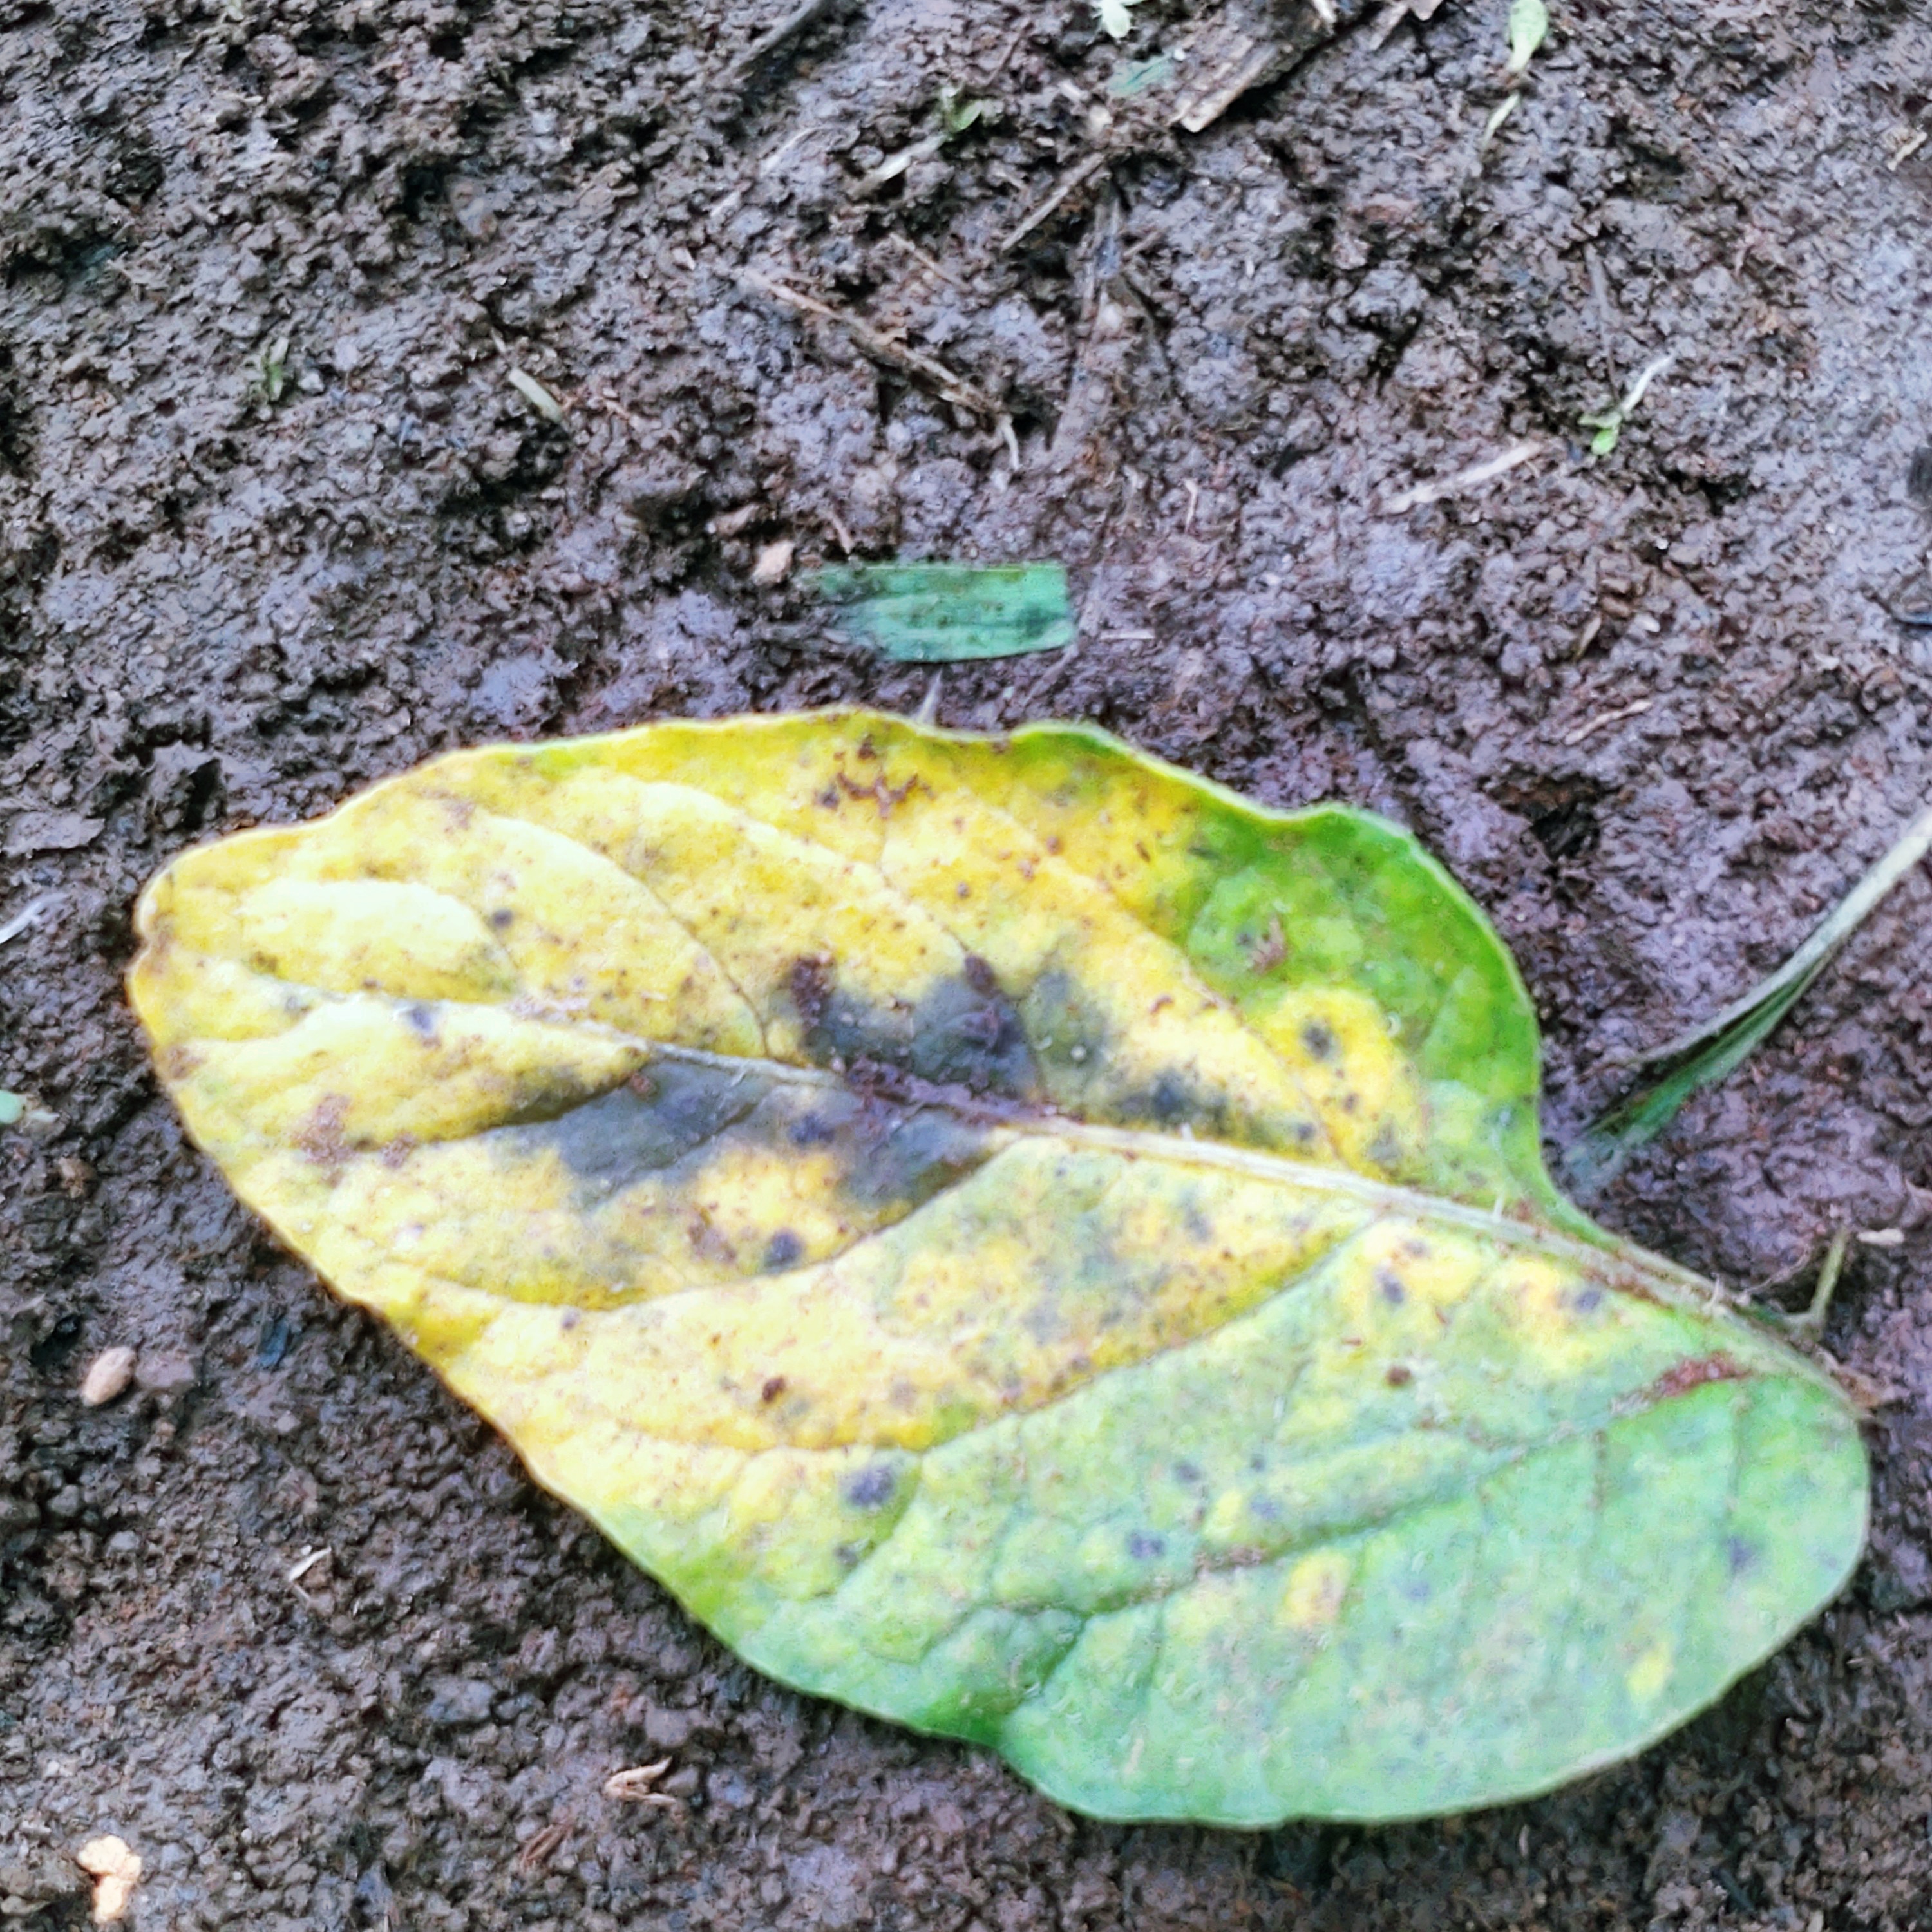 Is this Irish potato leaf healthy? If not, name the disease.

late blight
